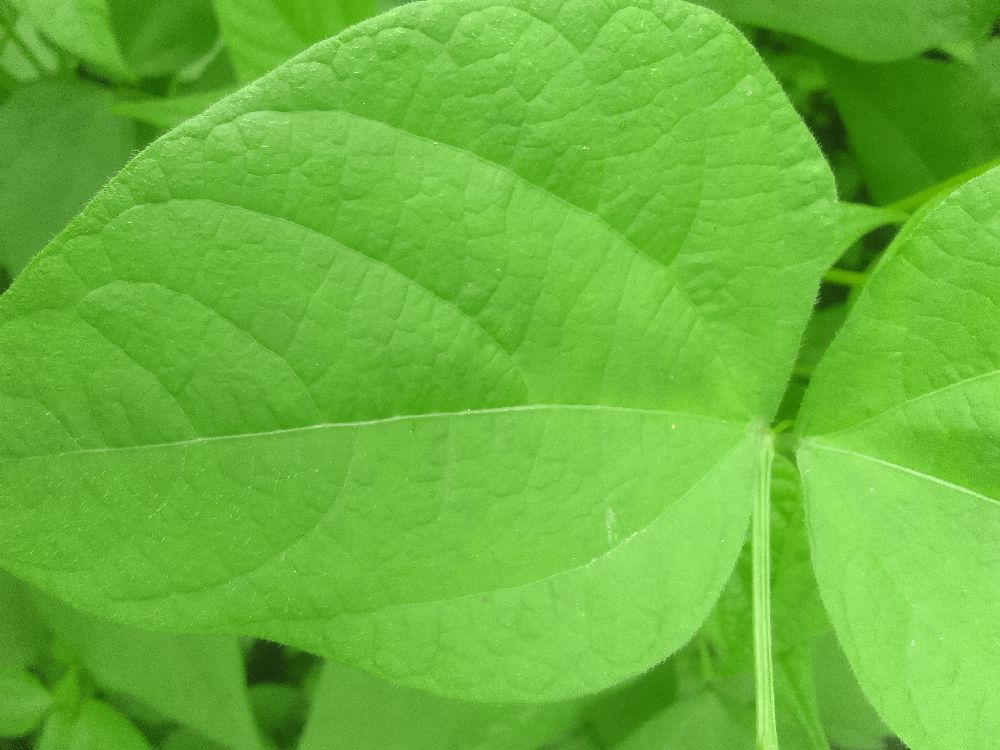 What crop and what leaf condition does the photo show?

common bean, healthy
